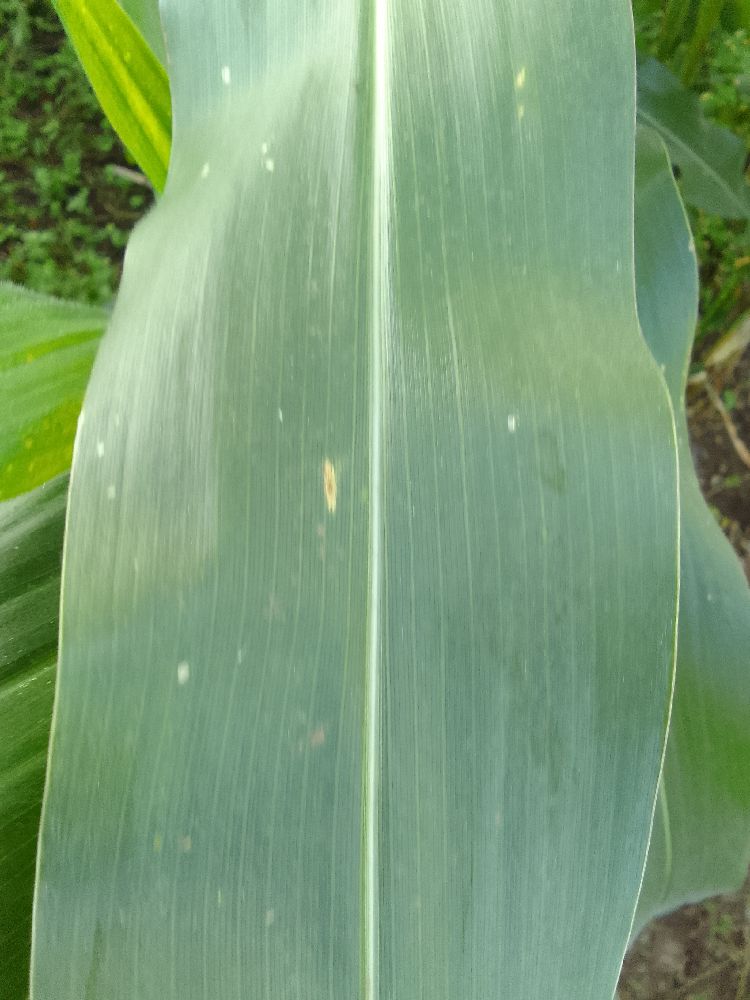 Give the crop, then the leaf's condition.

maize, healthy
